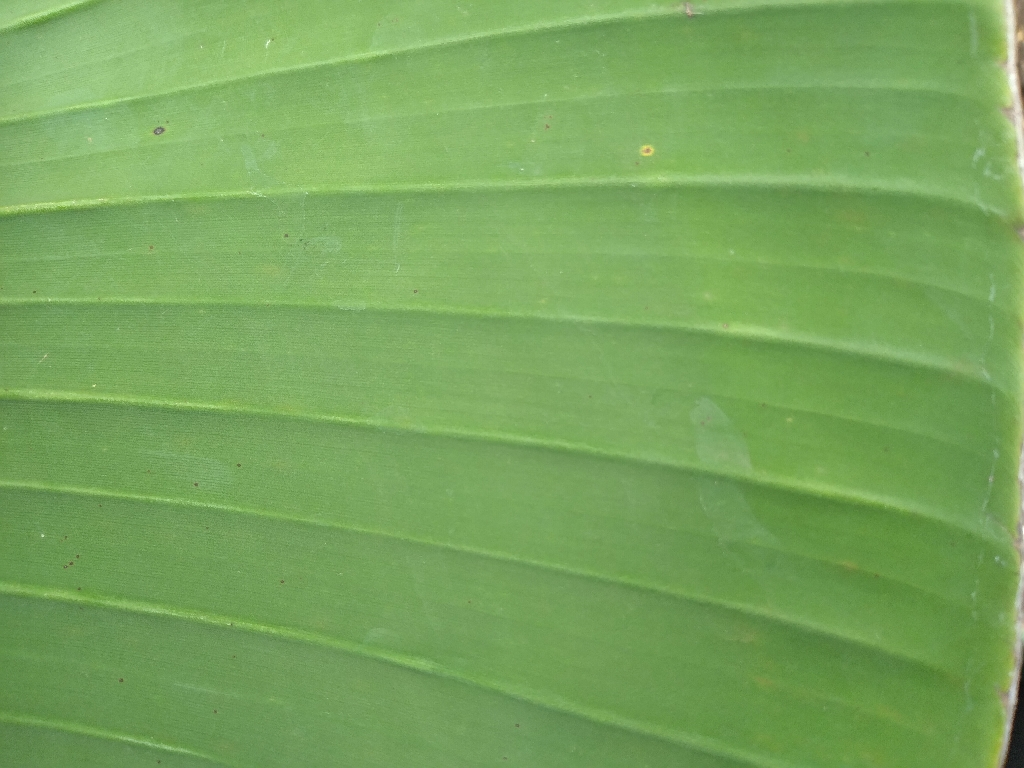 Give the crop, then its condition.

banana, healthy
